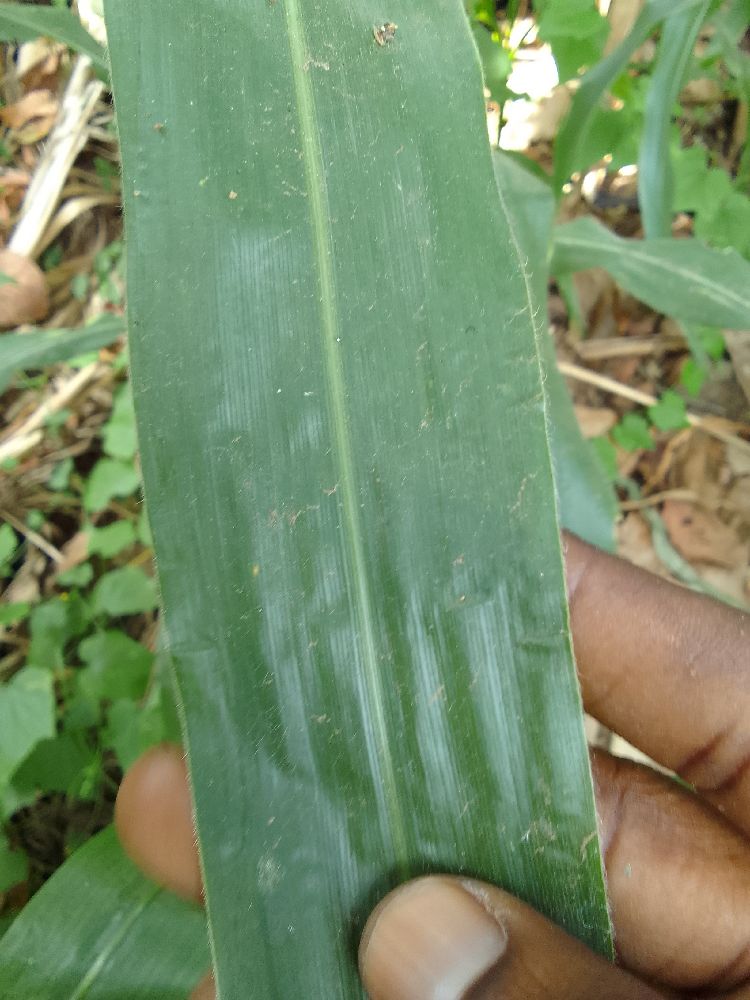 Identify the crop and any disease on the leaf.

maize, healthy
